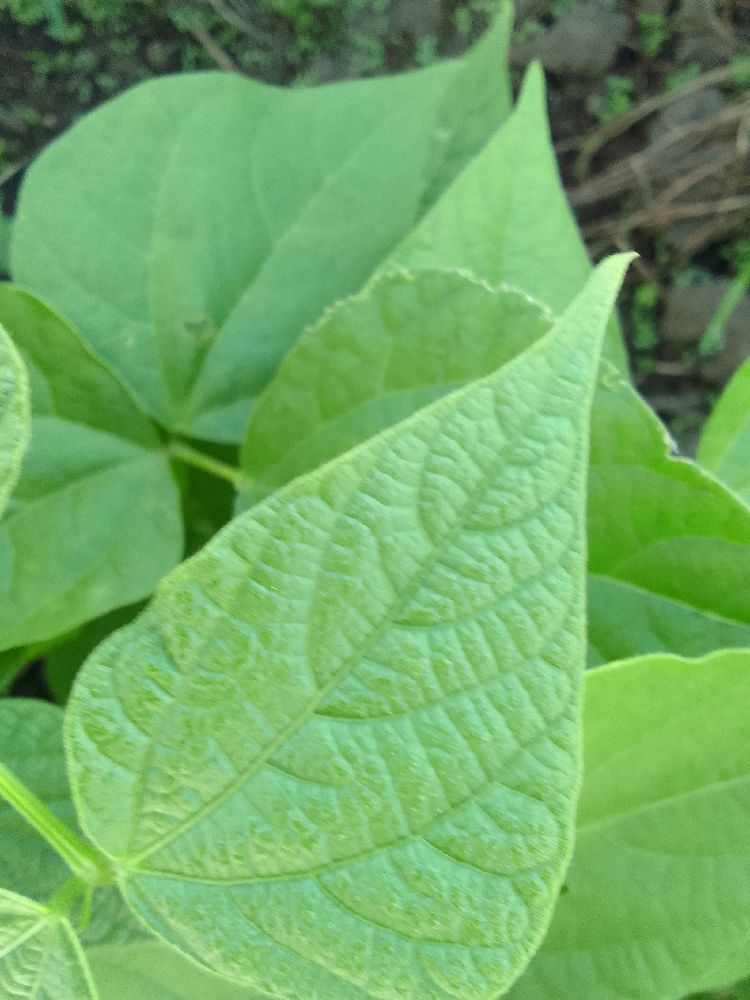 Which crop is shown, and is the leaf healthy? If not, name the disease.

common bean, healthy
